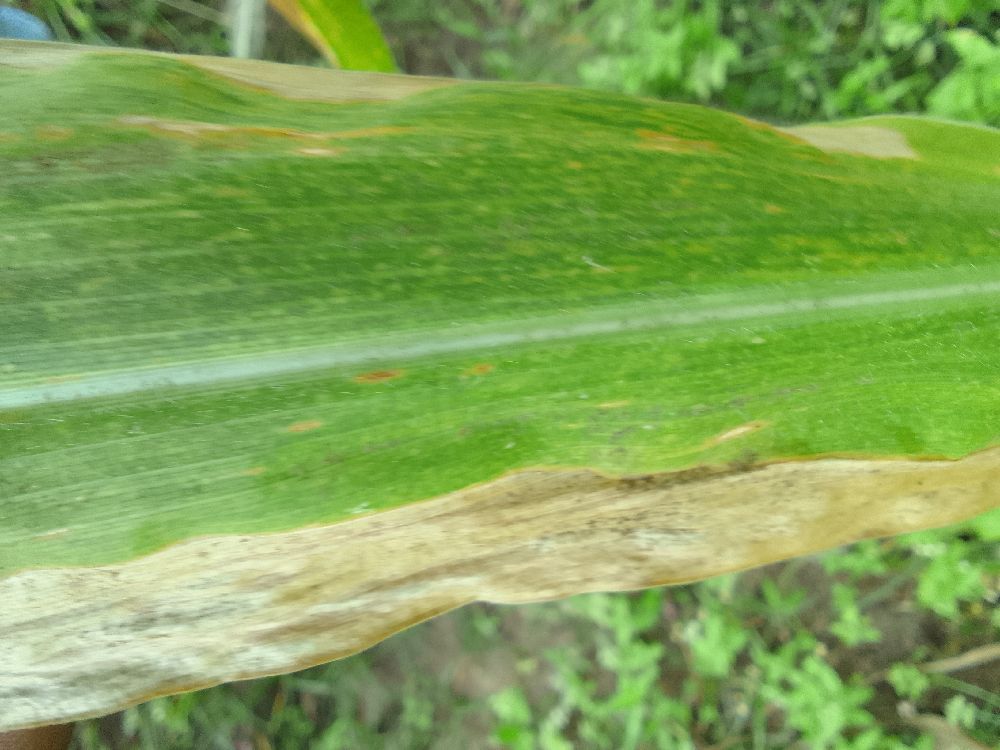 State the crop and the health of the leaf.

maize, maize lethal necrosis
